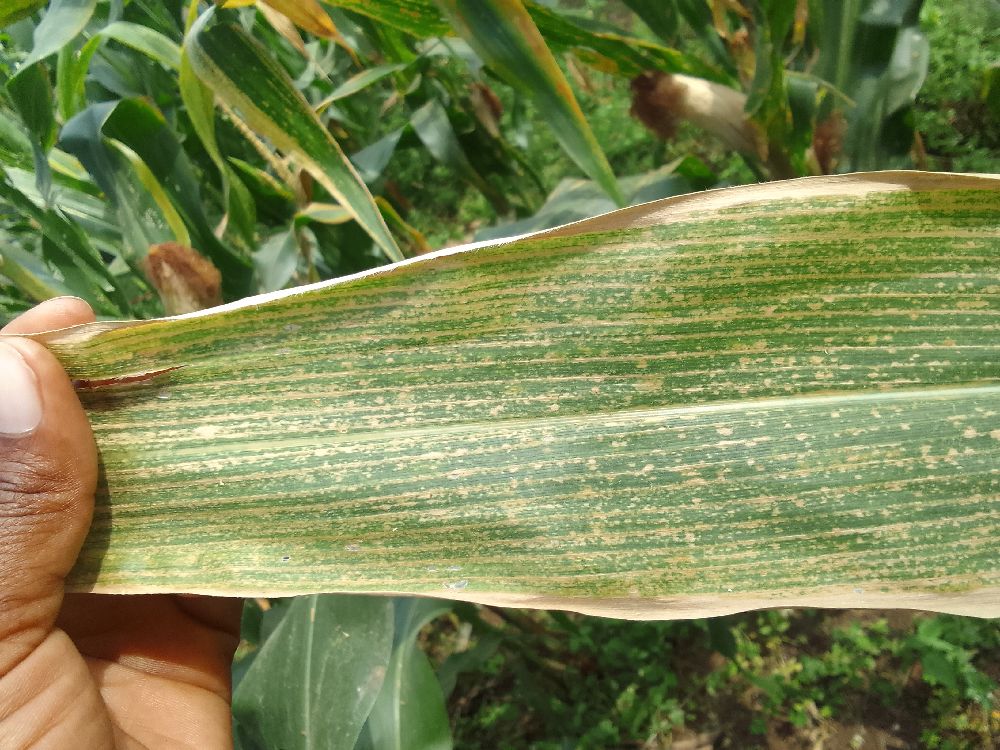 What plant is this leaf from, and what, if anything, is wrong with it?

maize, maize lethal necrosis
